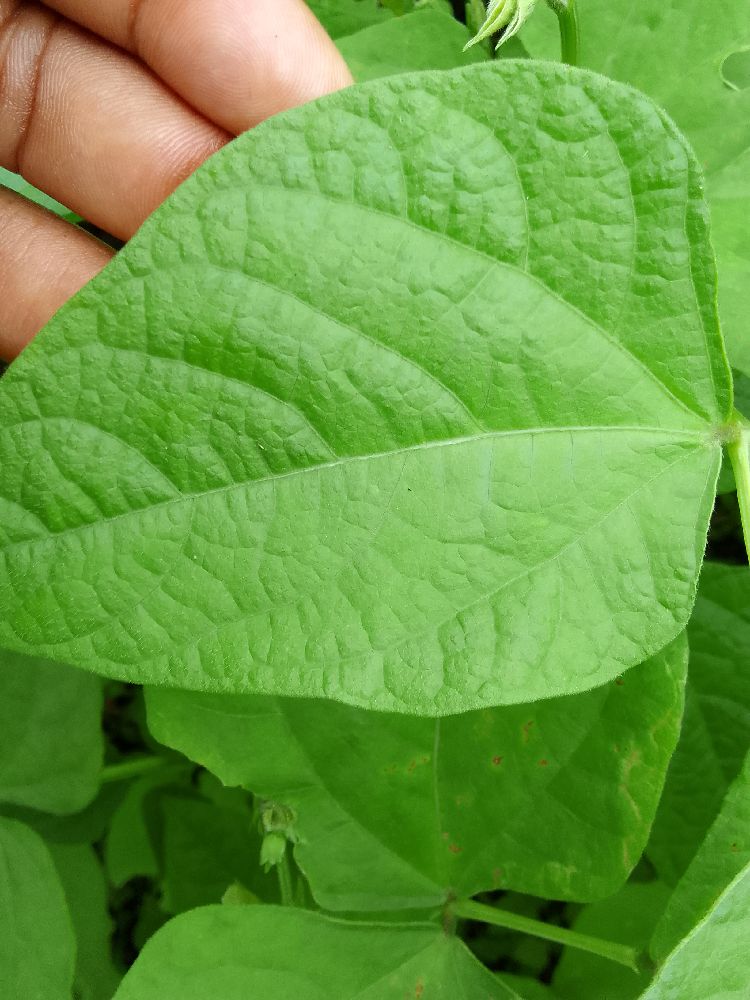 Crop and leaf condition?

common bean, healthy
